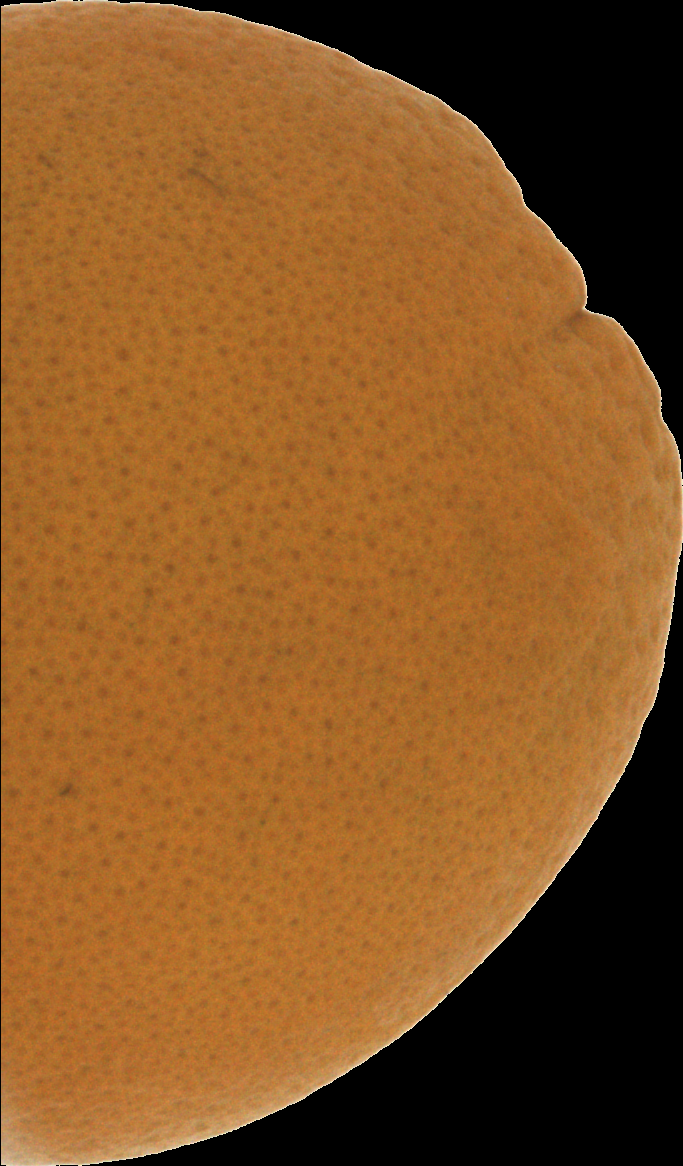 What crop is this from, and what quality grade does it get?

orange, good
